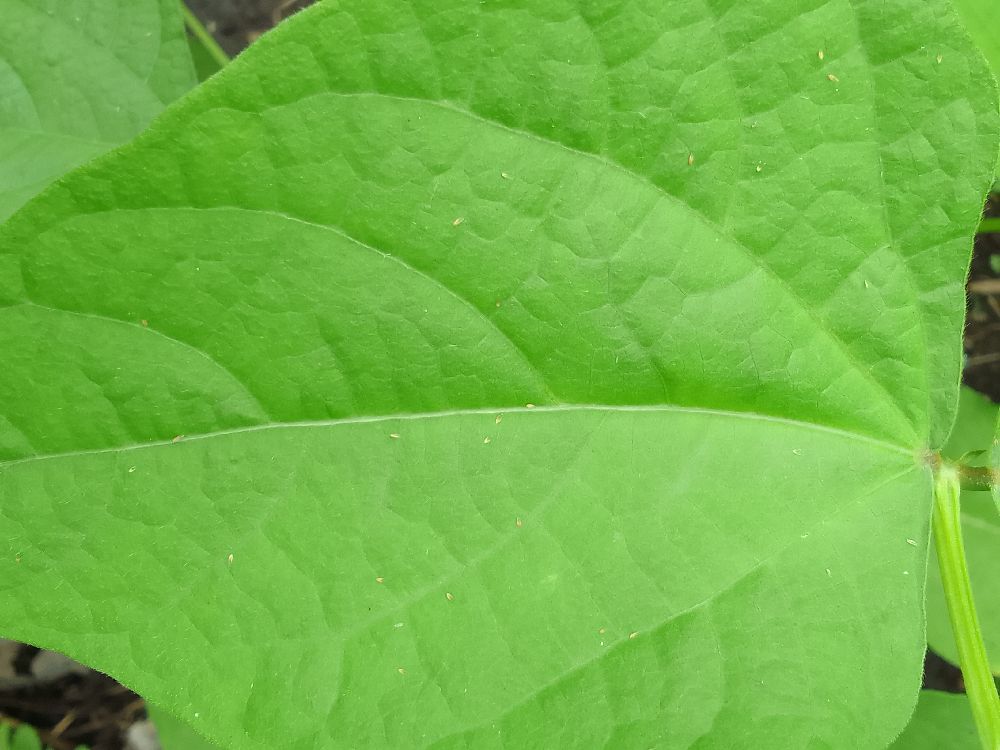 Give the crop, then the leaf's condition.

common bean, healthy
